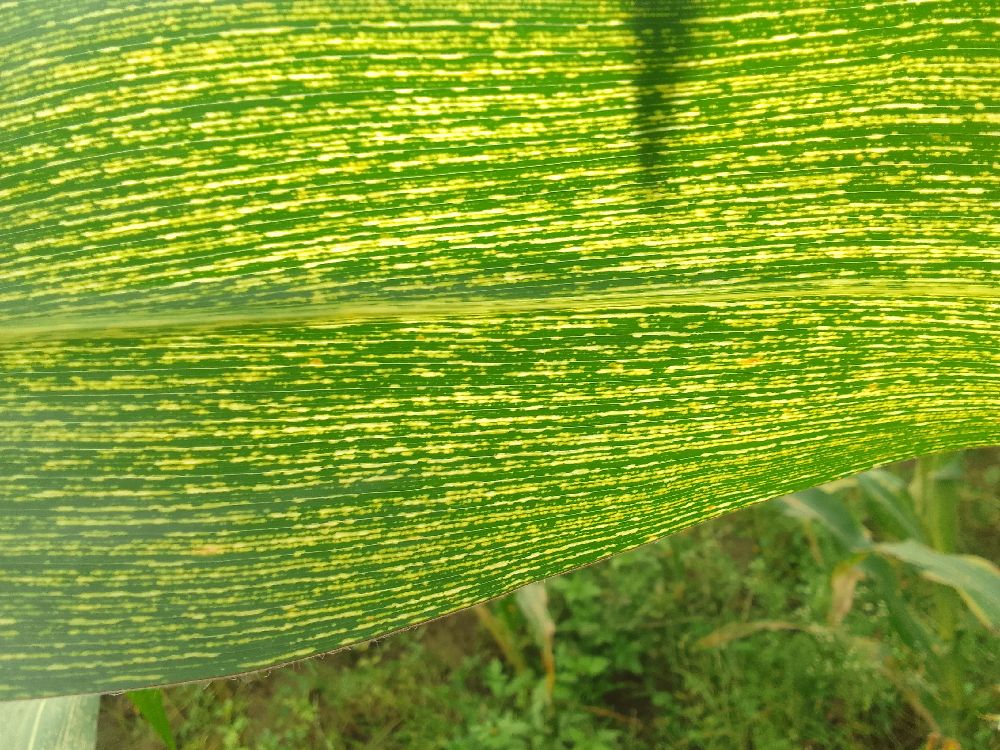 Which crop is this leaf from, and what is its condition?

maize, maize streak virus
